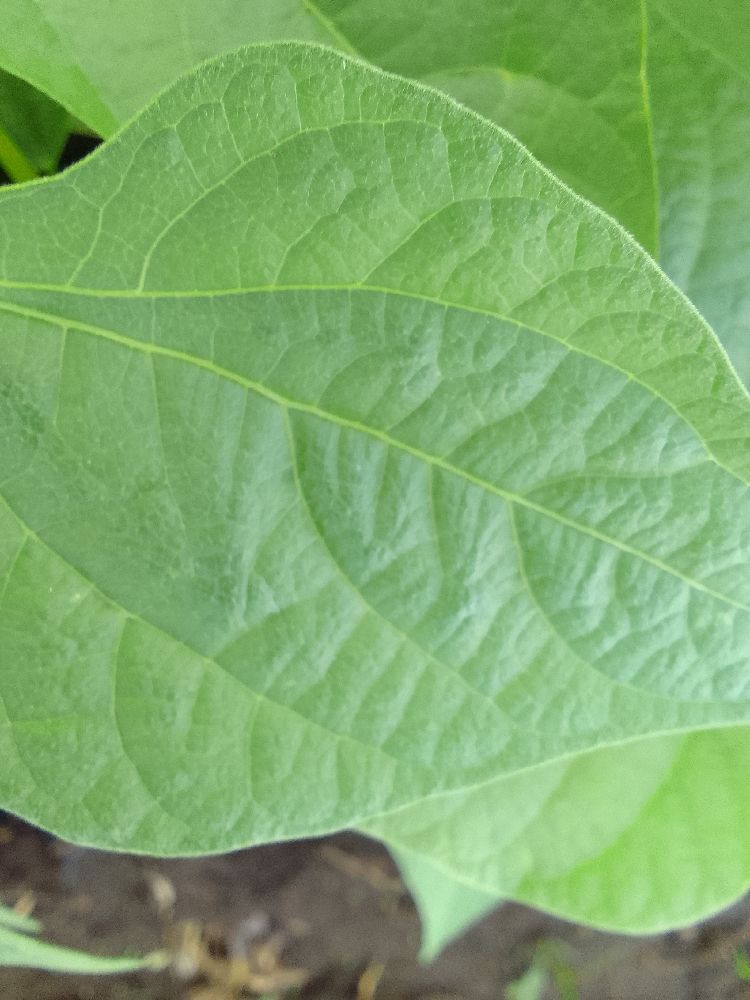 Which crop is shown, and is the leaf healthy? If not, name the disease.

common bean, healthy
